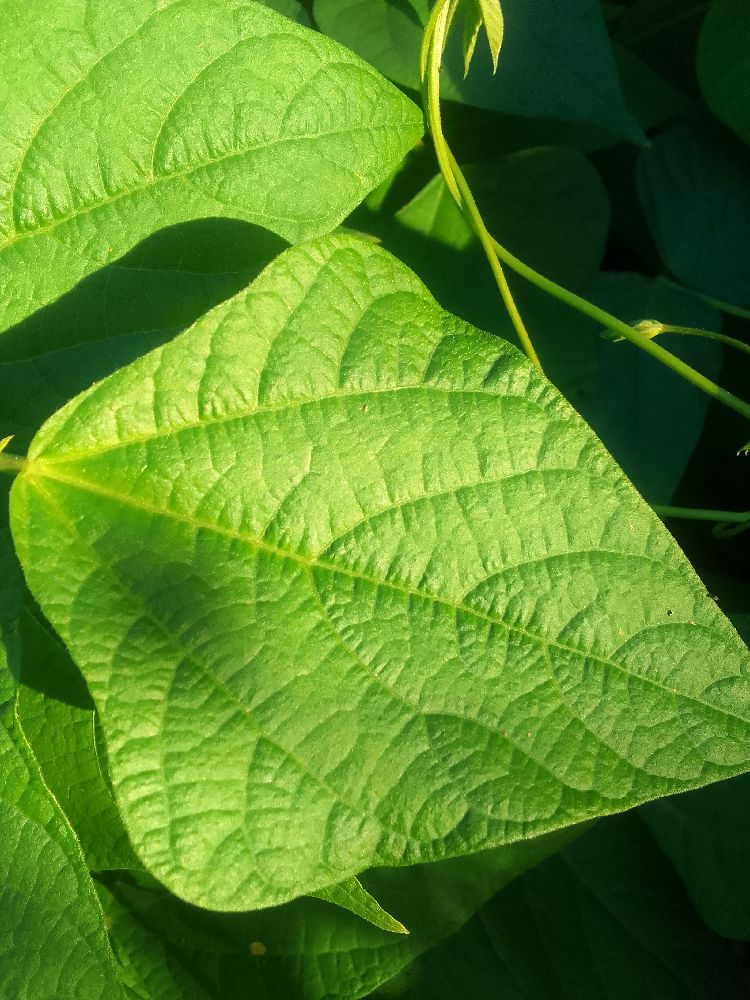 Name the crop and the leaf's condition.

common bean, healthy
